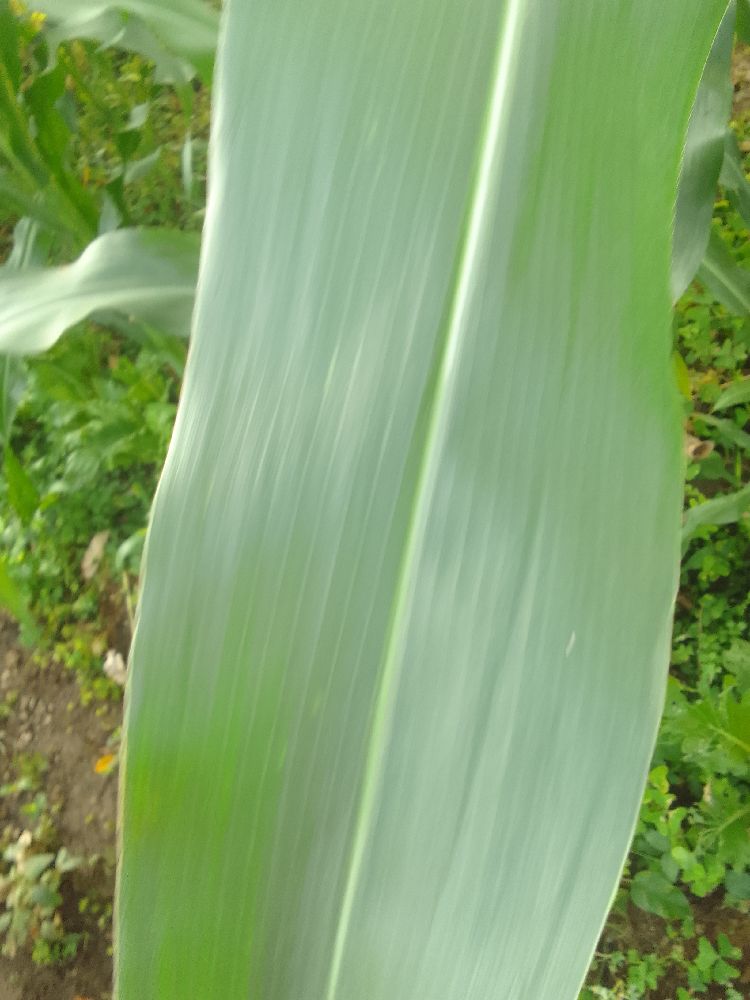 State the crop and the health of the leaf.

maize, healthy
